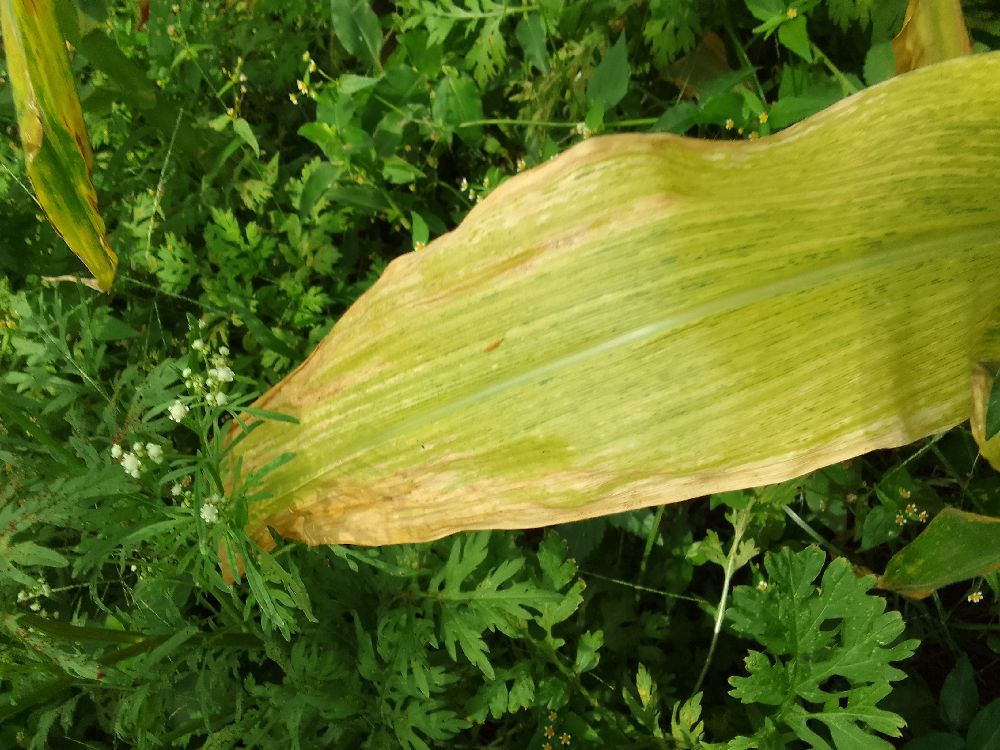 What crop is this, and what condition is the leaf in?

maize, maize lethal necrosis
